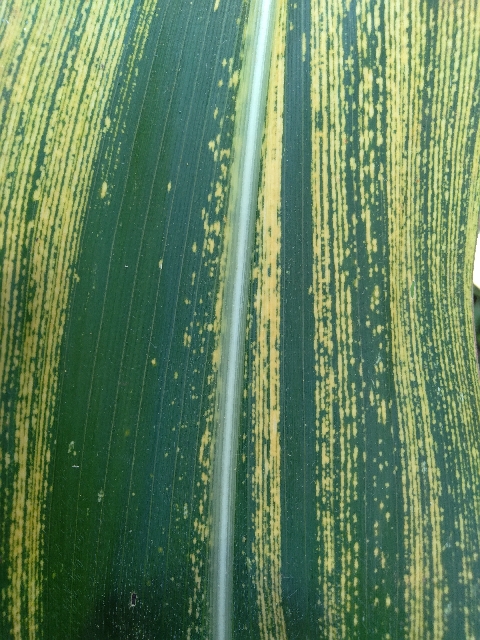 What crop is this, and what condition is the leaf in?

maize, maize streak virus
